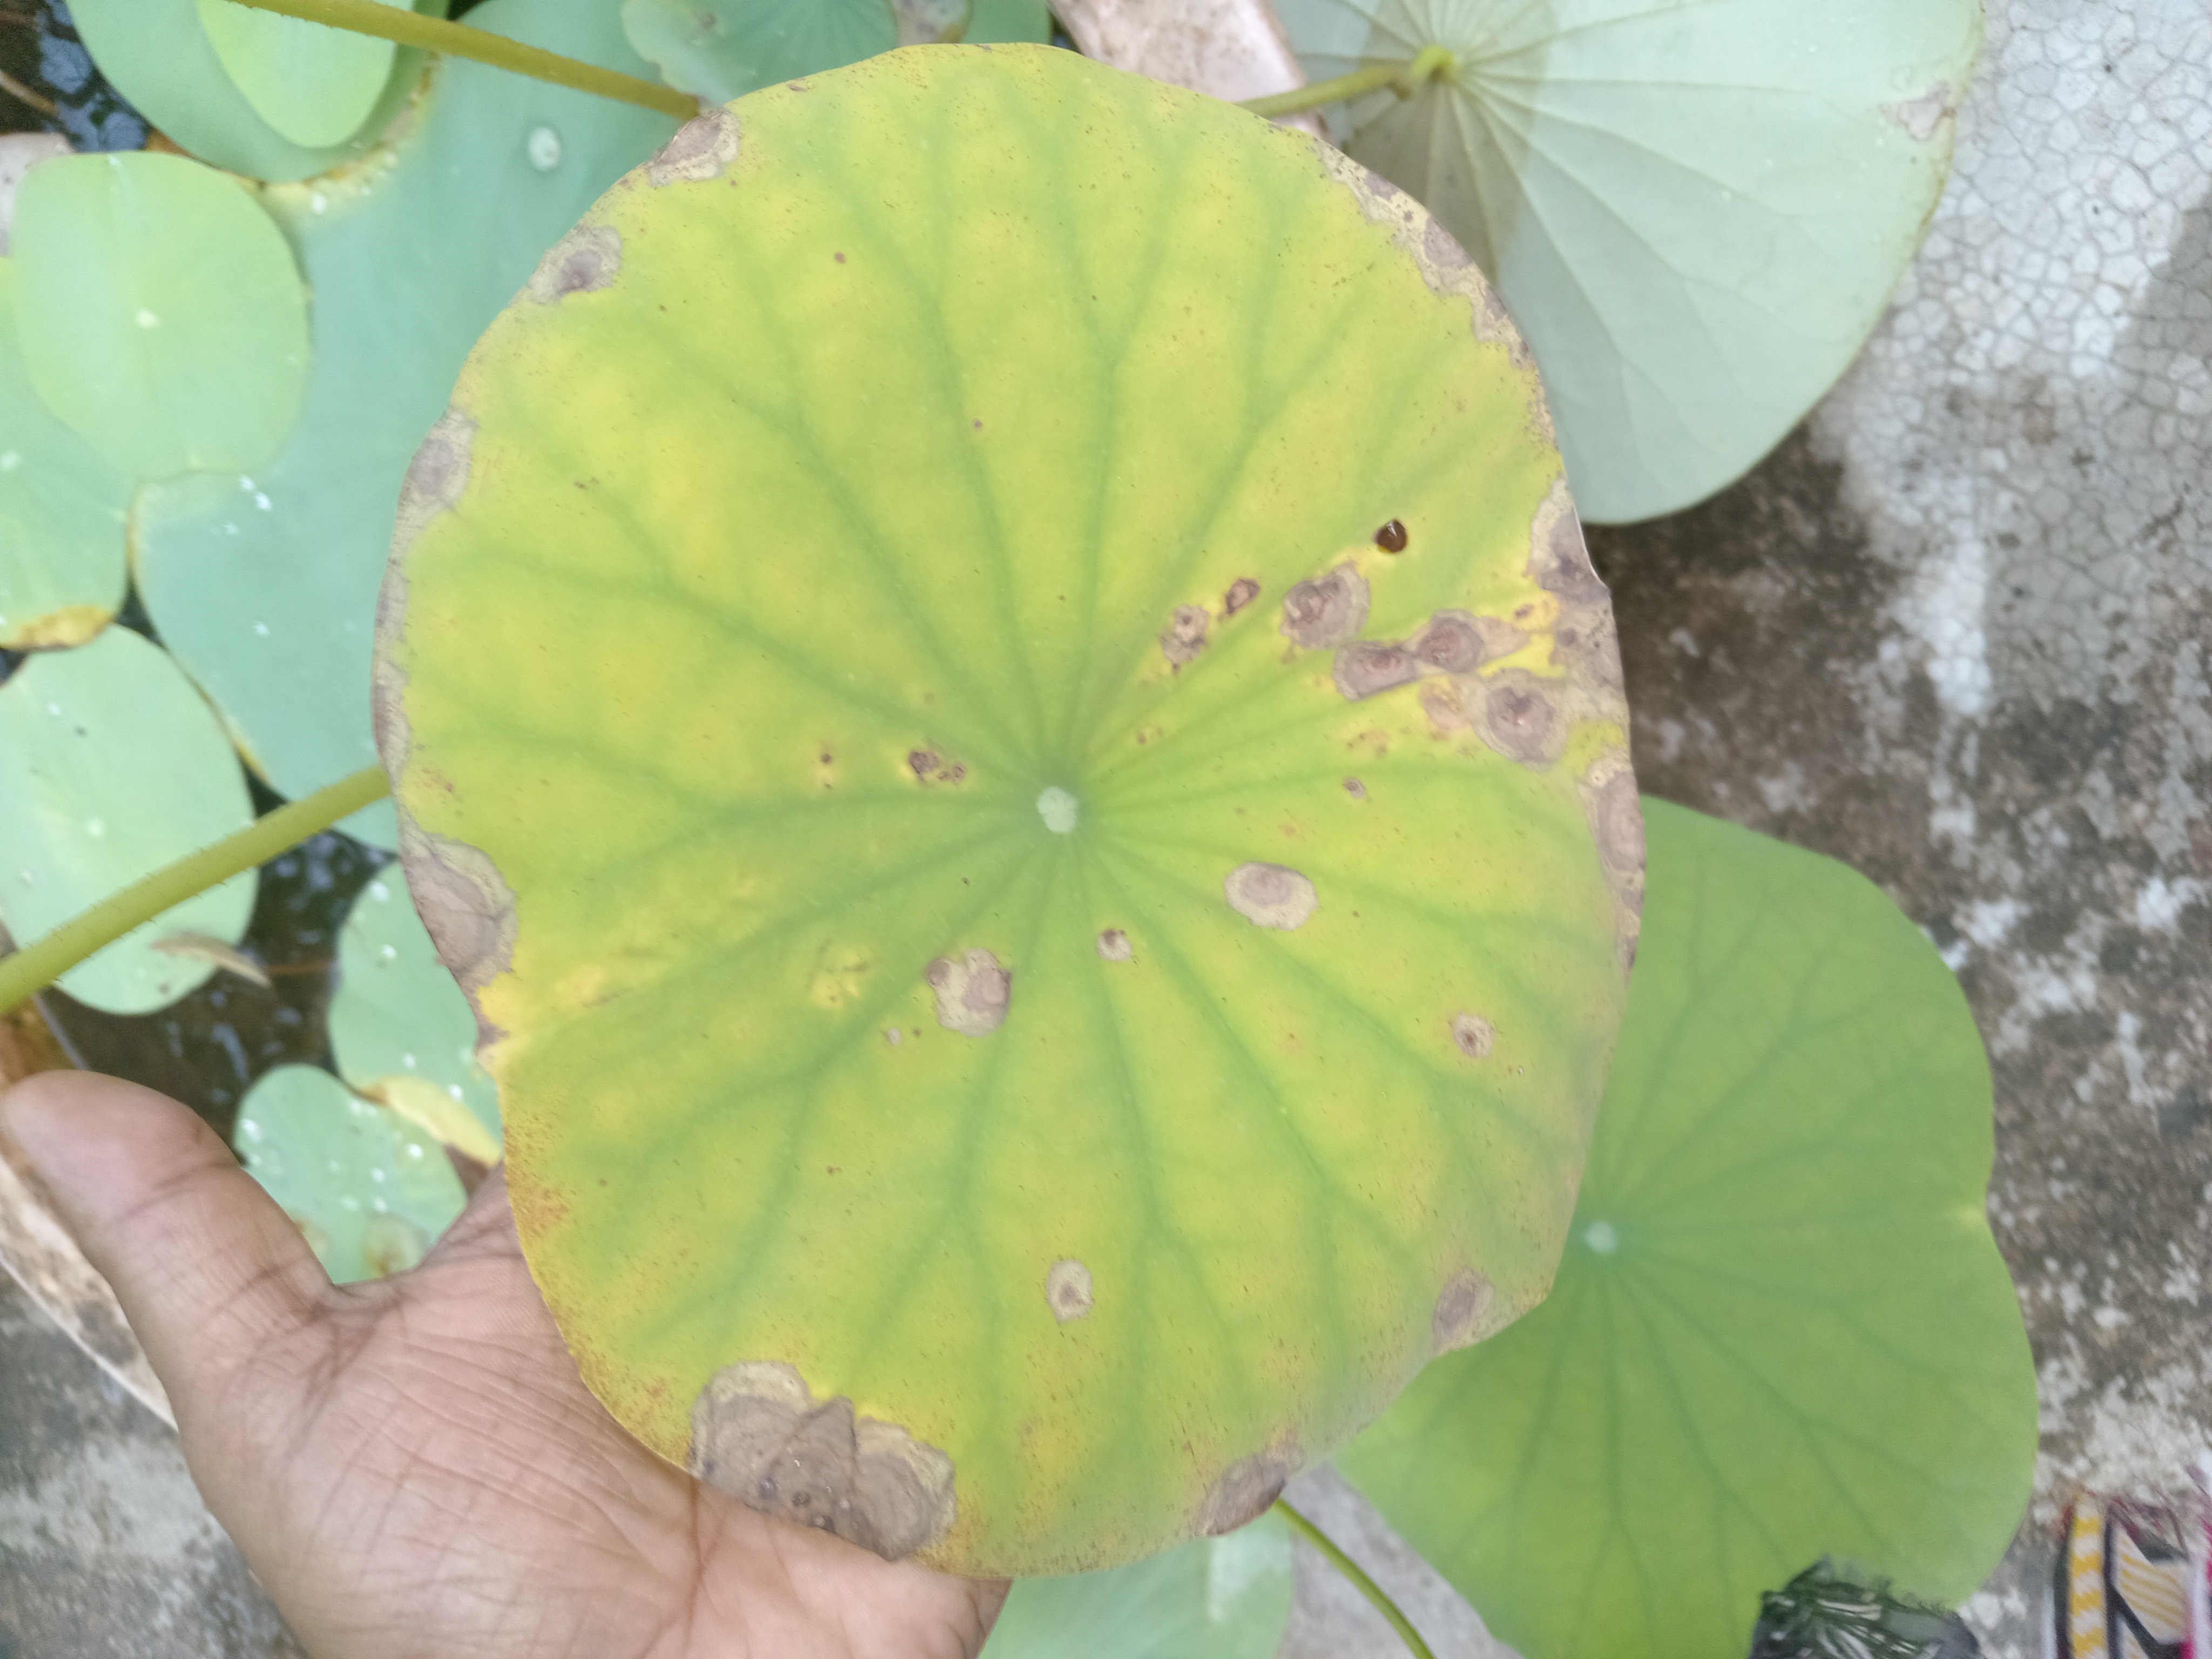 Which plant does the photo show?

lotus
